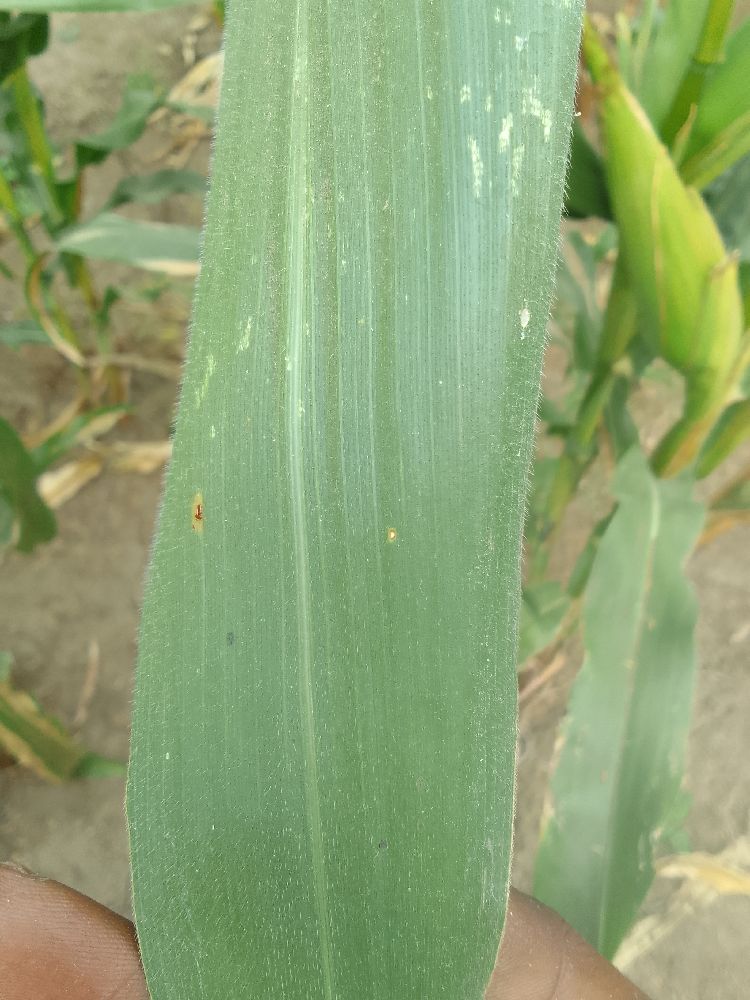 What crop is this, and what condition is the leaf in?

maize, healthy
